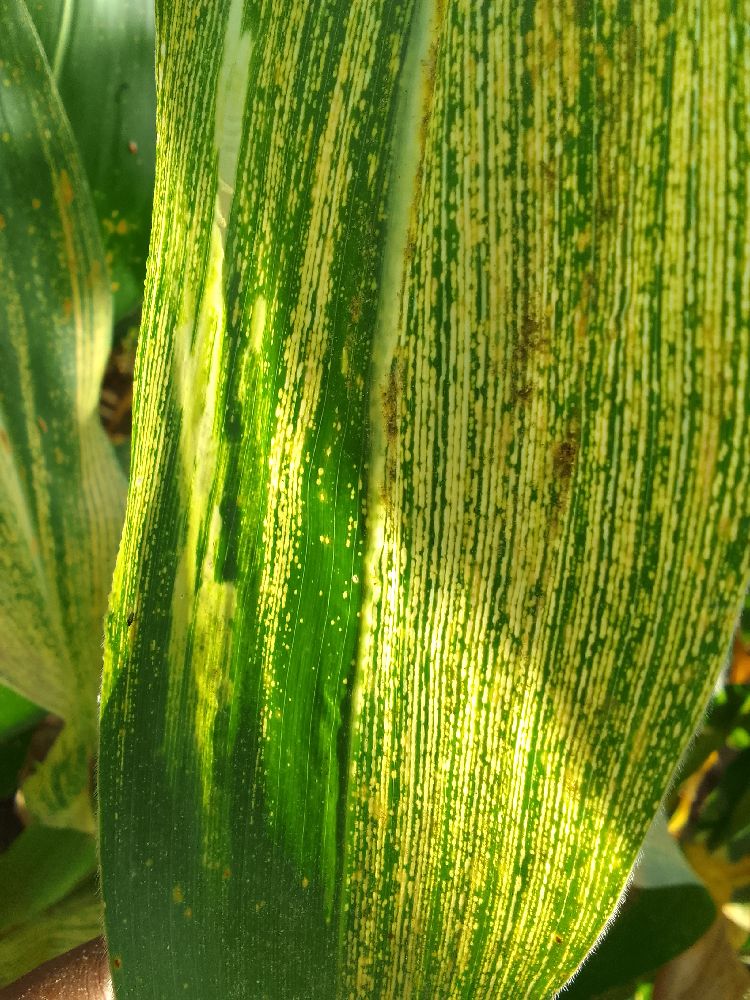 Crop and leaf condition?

maize, maize streak virus
